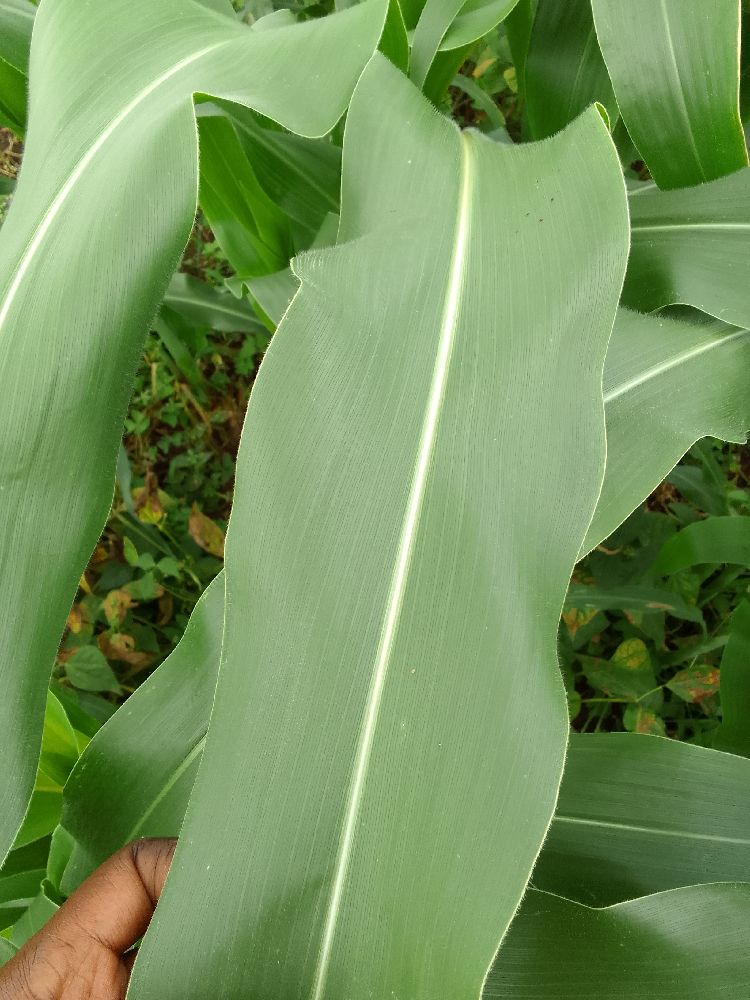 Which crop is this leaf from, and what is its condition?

maize, healthy
